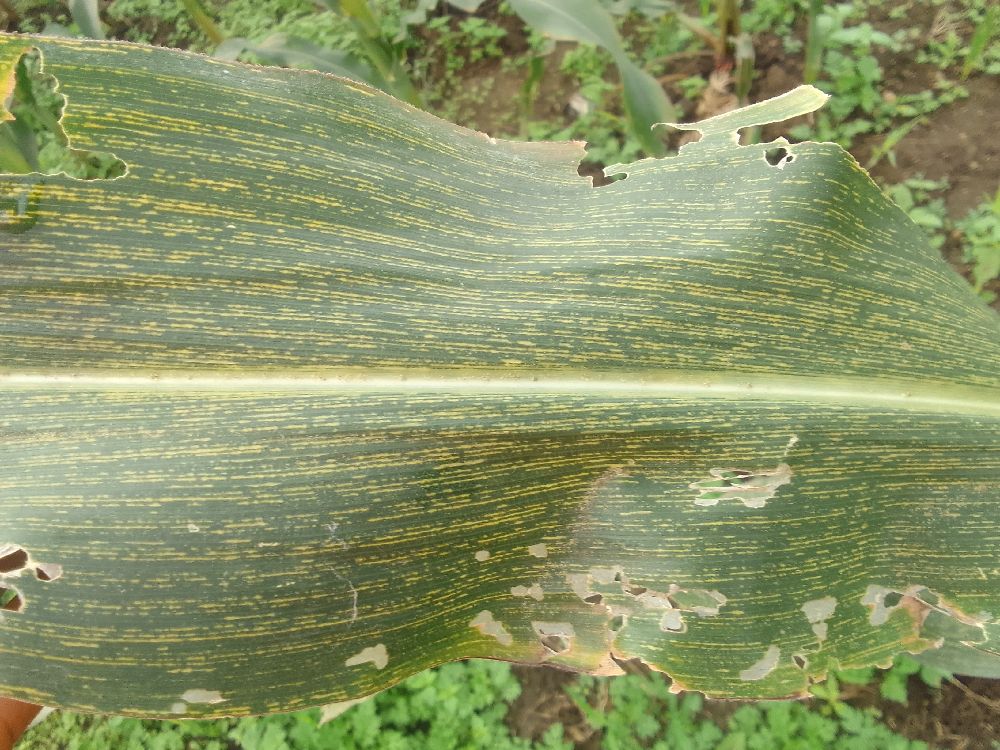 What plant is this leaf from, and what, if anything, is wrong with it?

maize, maize streak virus
